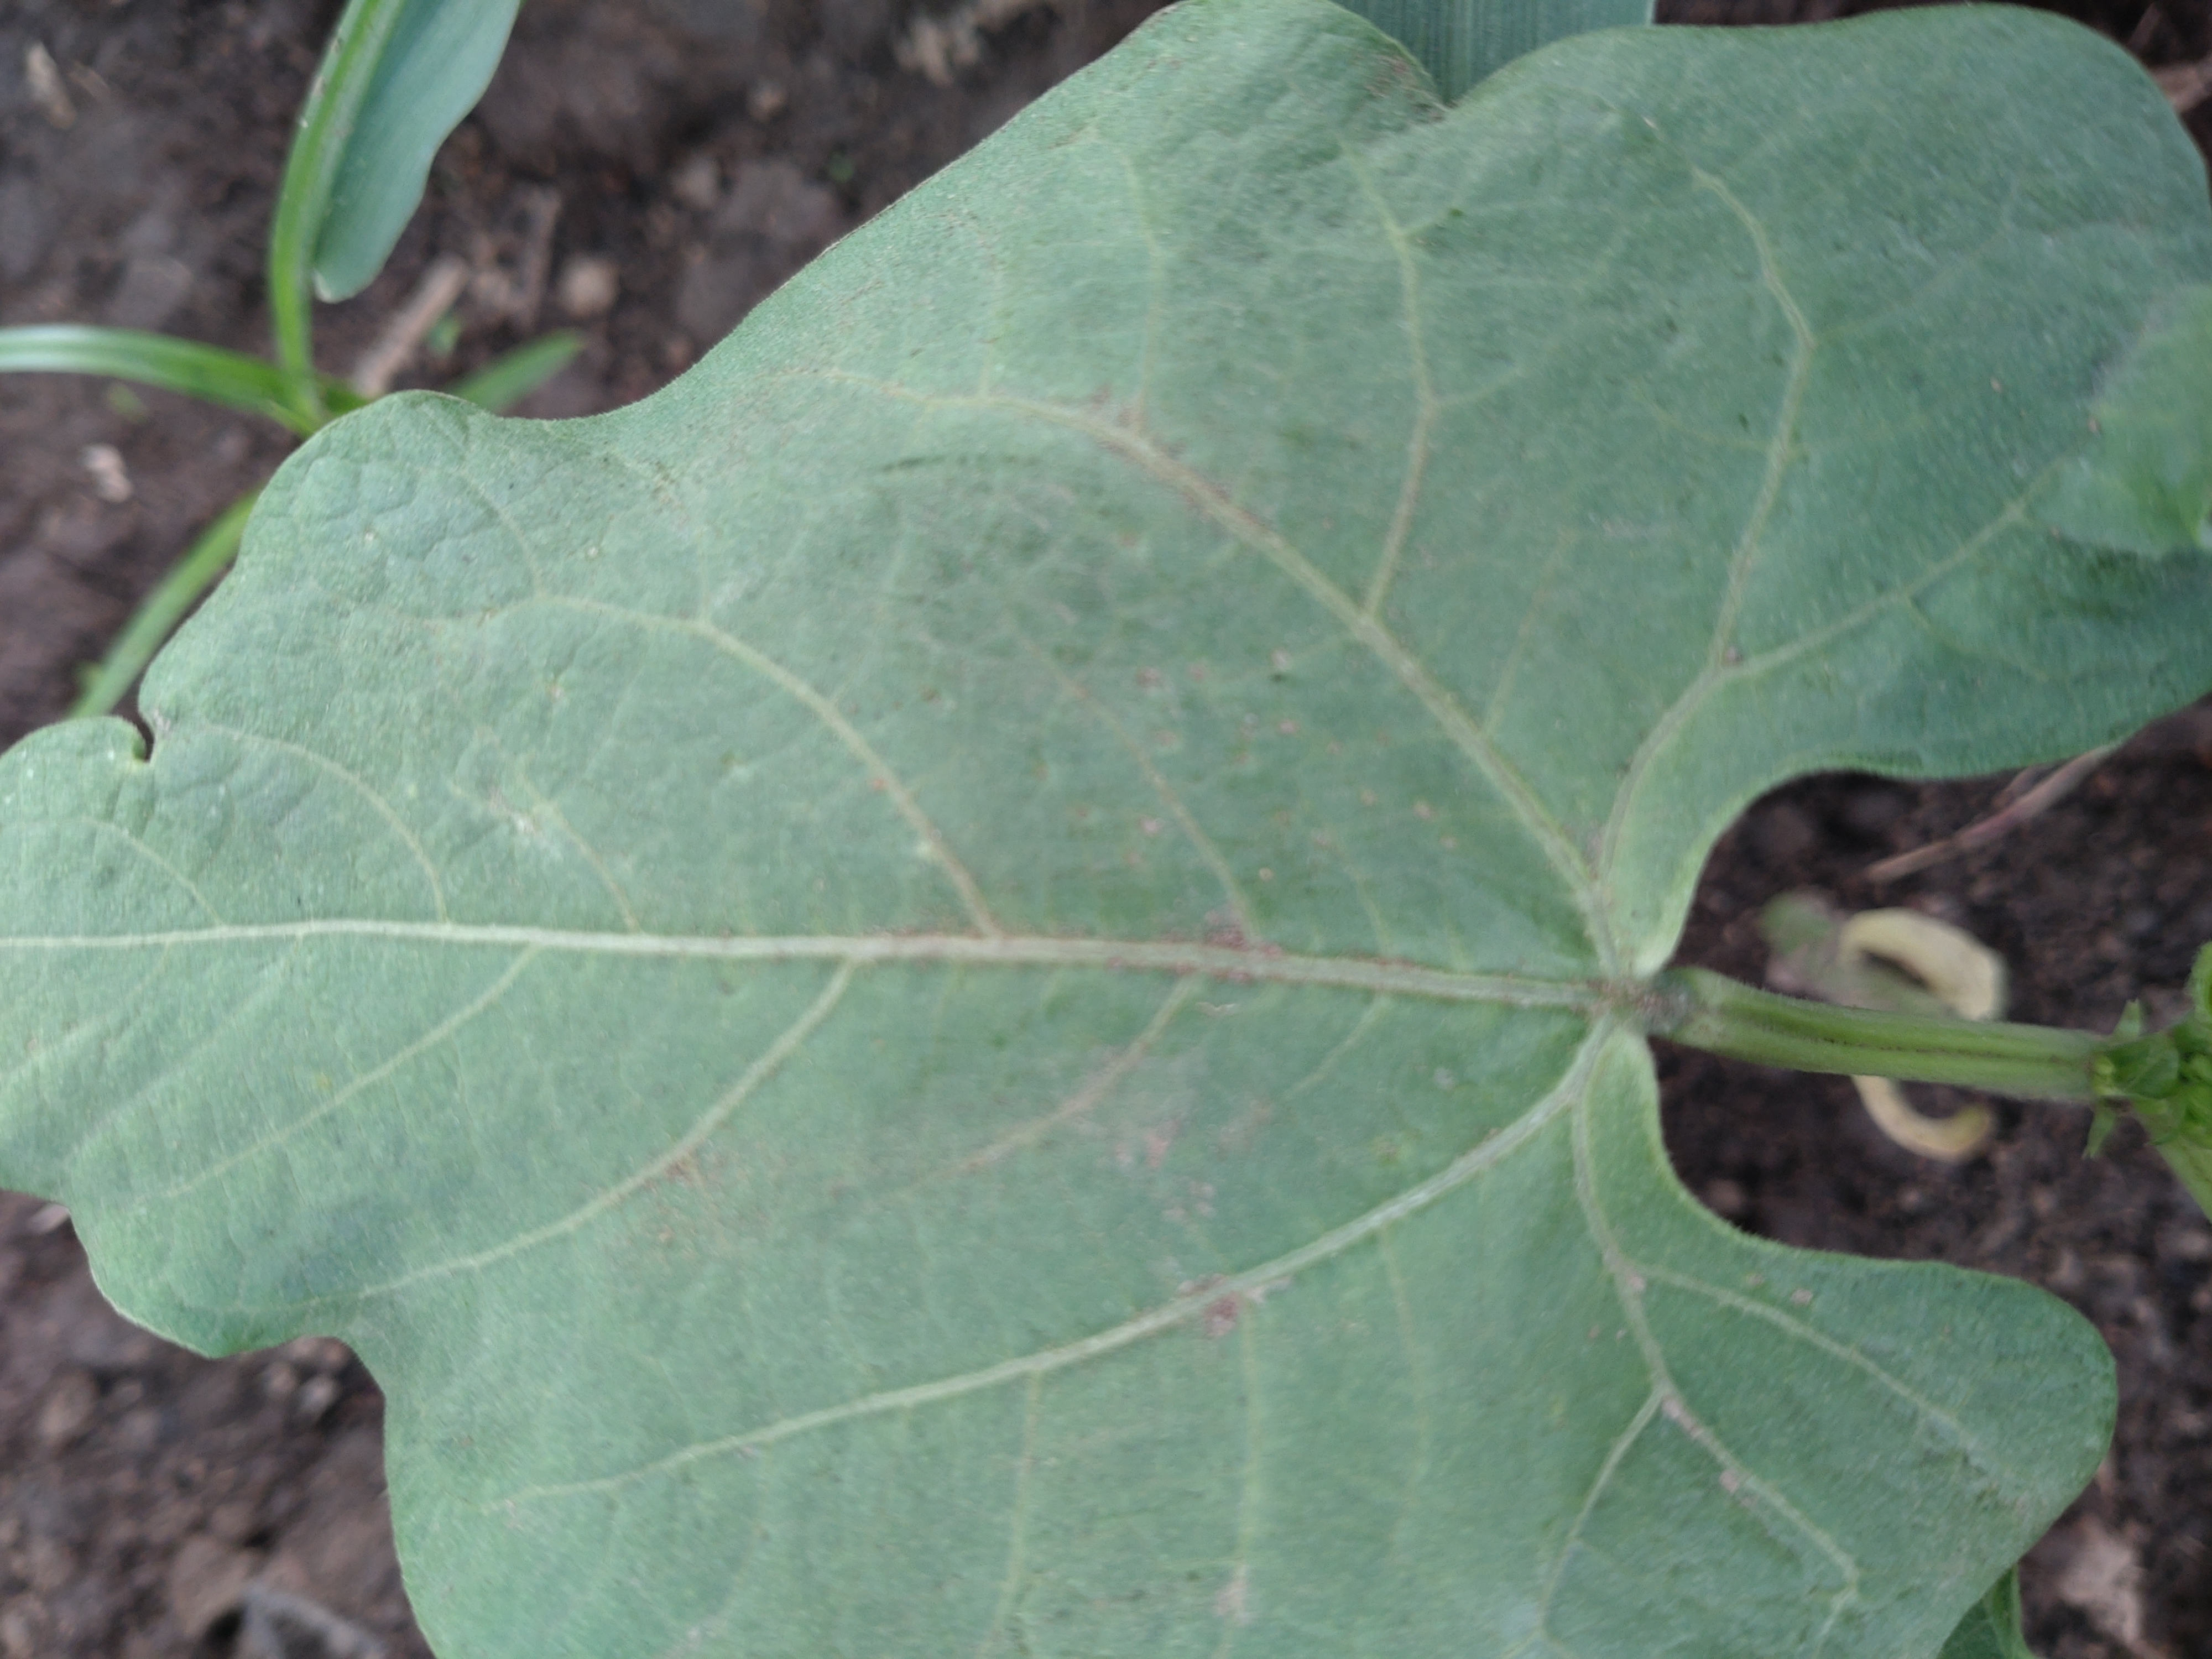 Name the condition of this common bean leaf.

healthy
